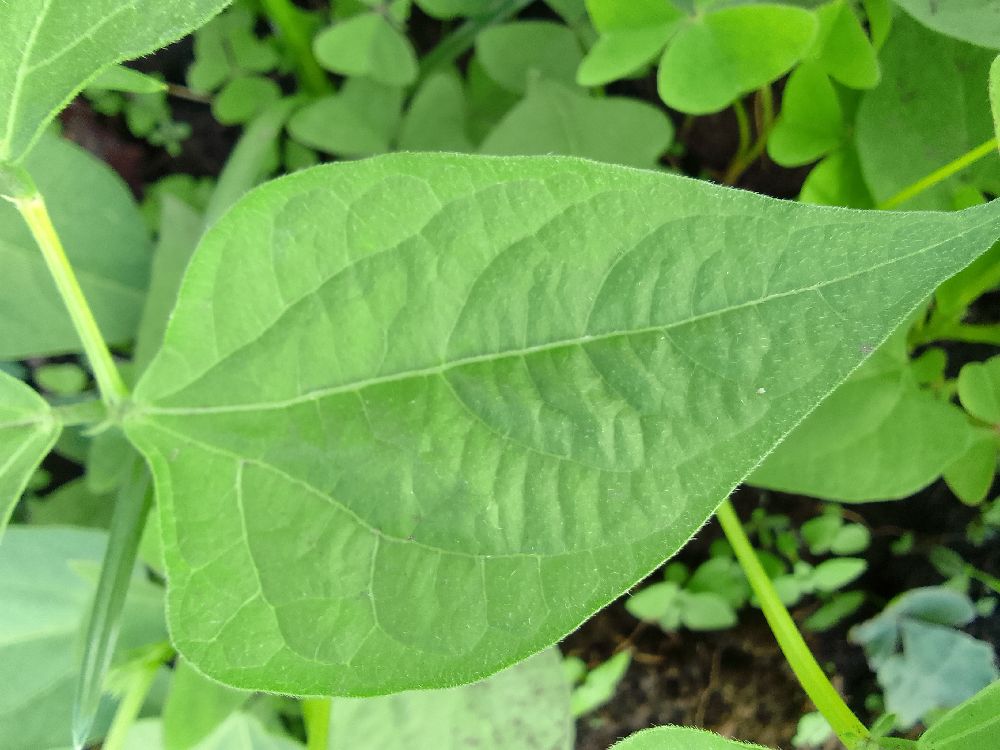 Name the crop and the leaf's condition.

common bean, healthy
